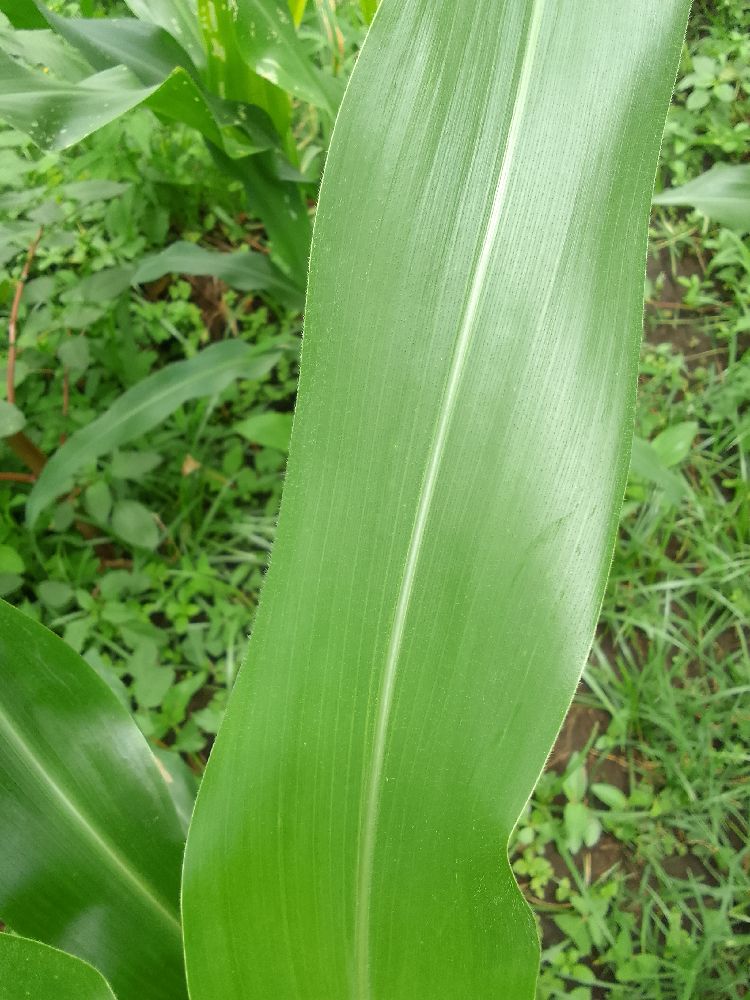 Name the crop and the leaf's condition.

maize, healthy
